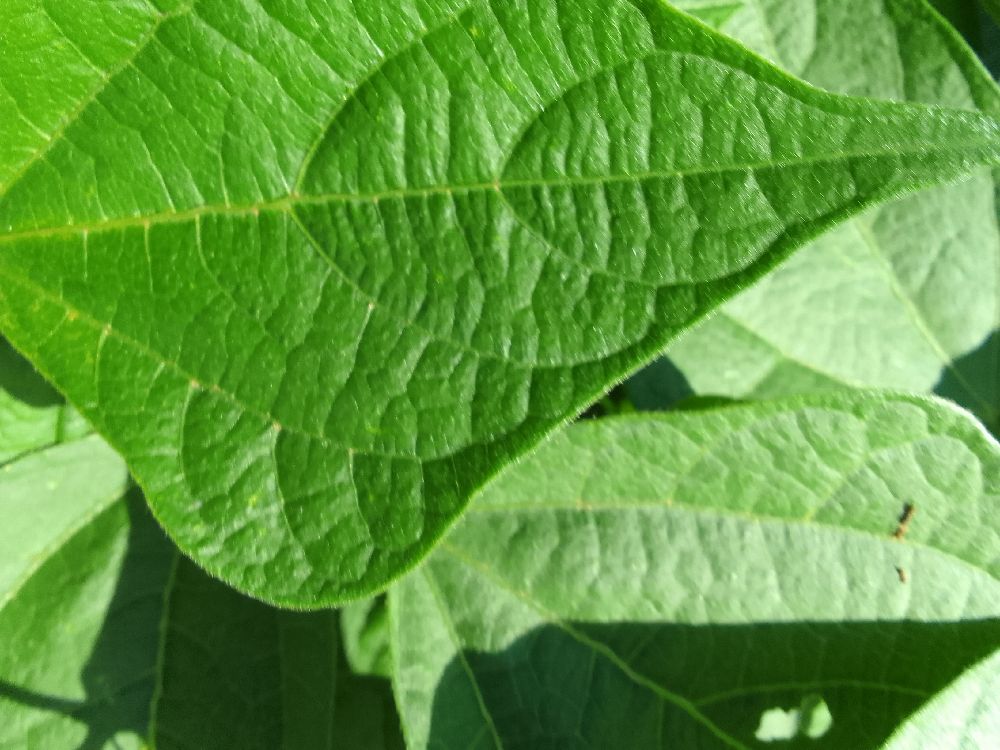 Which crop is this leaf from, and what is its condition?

common bean, healthy
